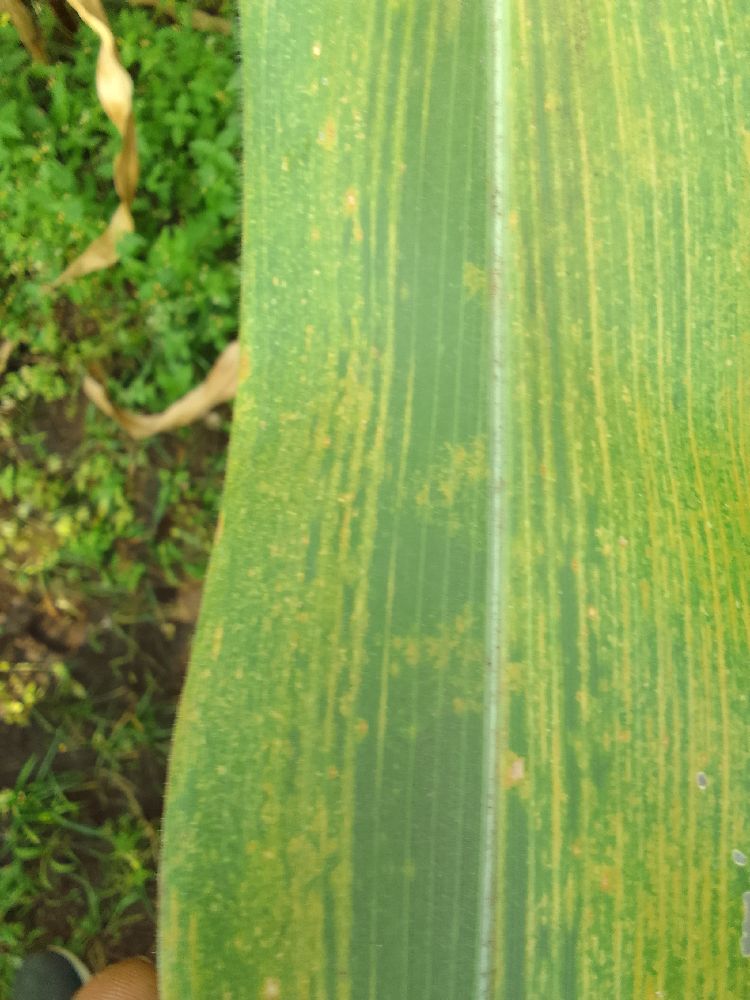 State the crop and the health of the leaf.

maize, maize lethal necrosis
